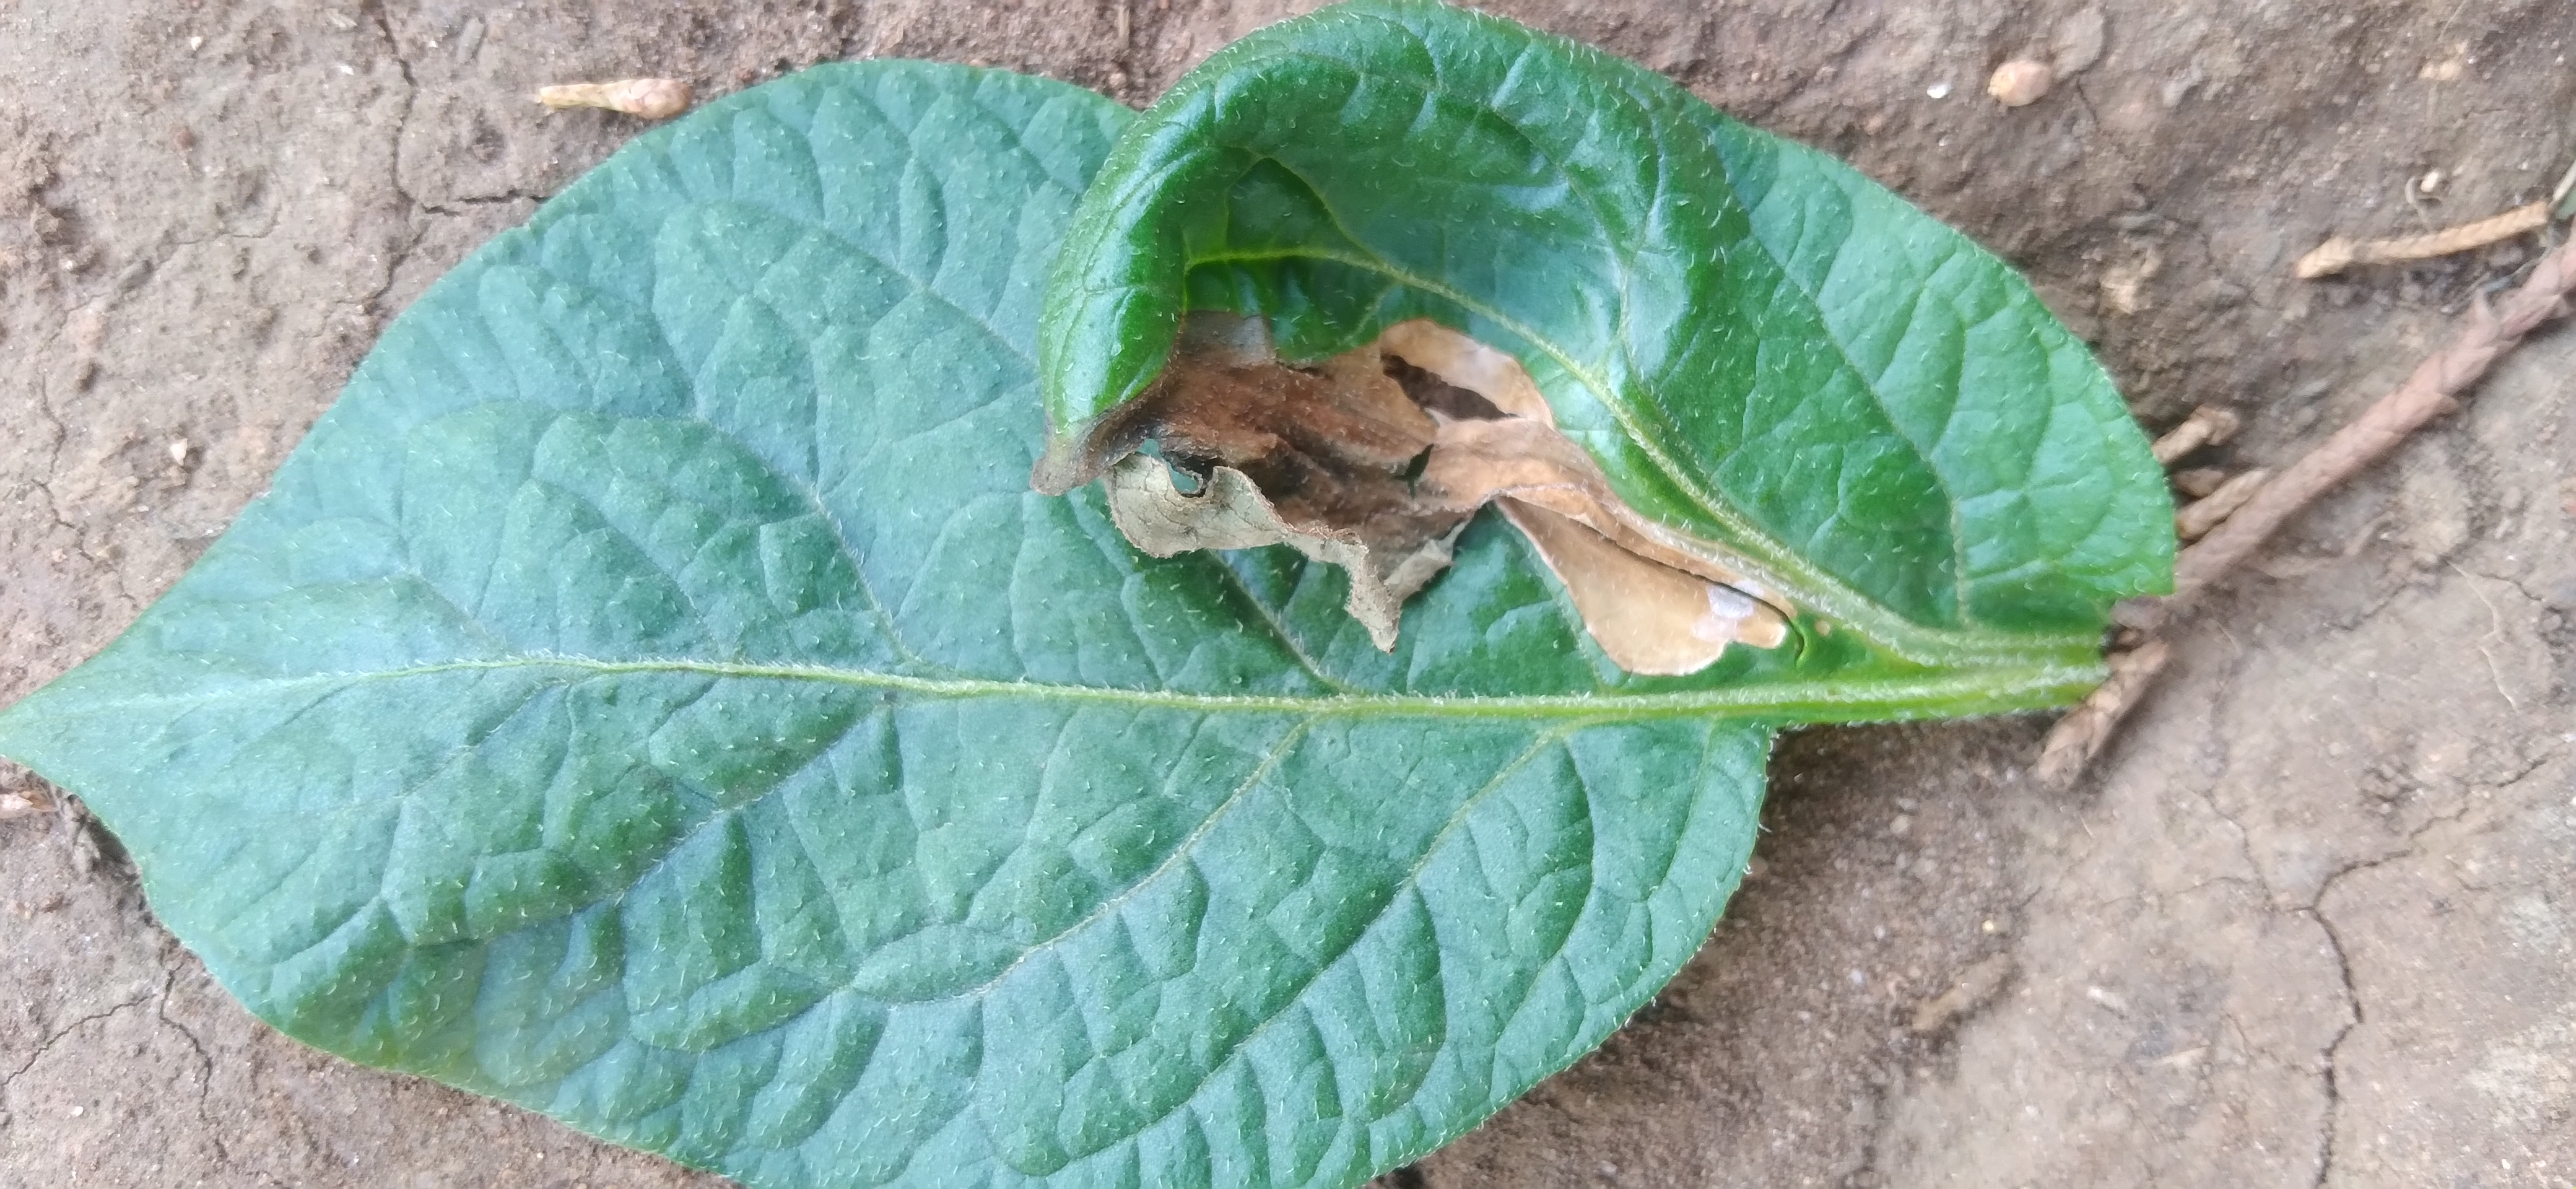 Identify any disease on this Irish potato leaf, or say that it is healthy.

early blight
